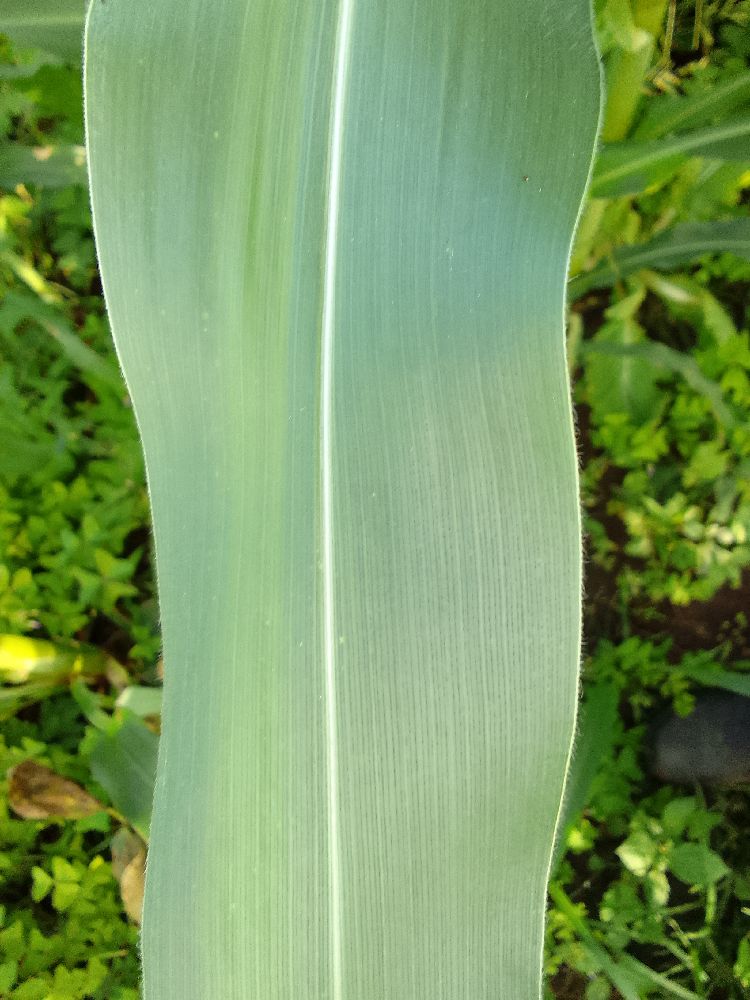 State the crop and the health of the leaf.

maize, healthy
